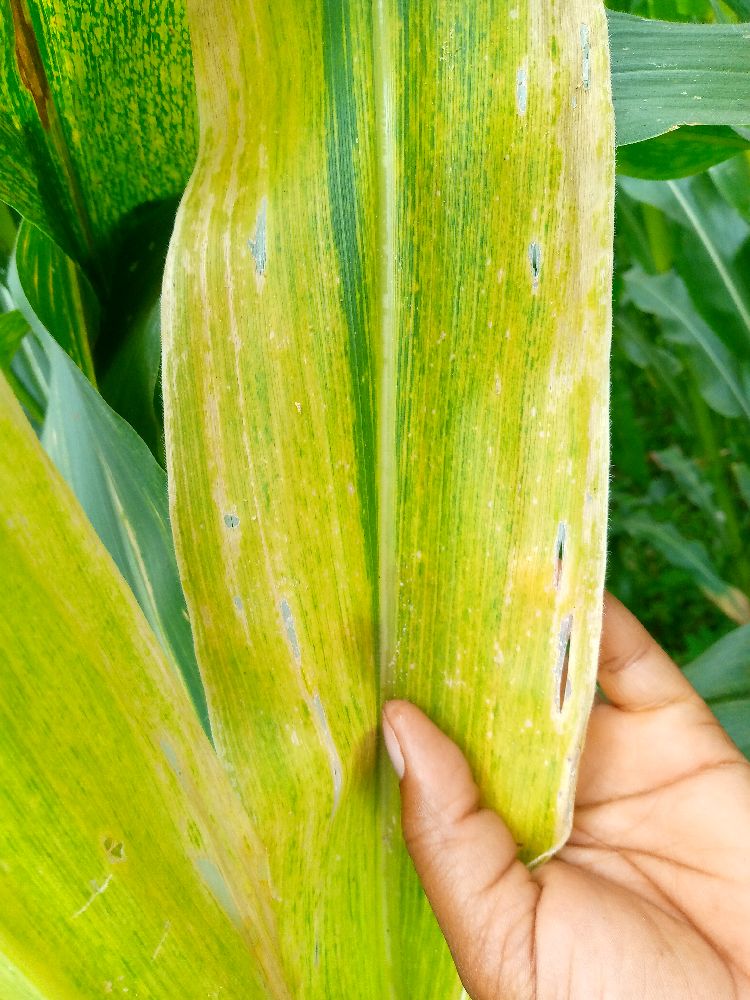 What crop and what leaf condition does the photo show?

maize, maize lethal necrosis
